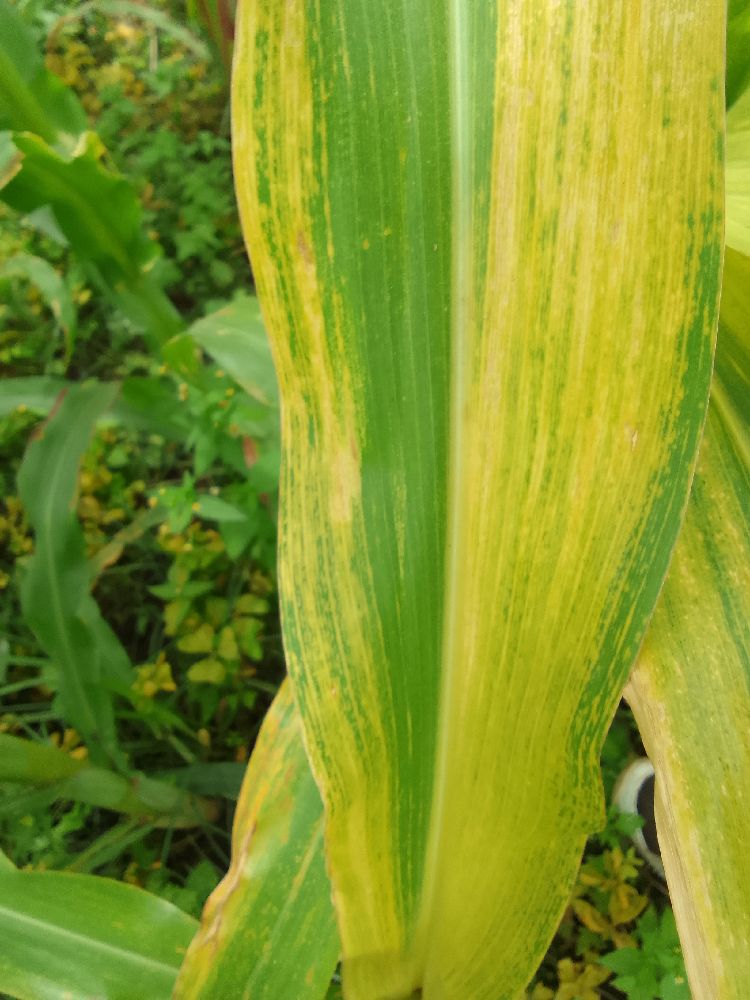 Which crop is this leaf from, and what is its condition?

maize, maize lethal necrosis
